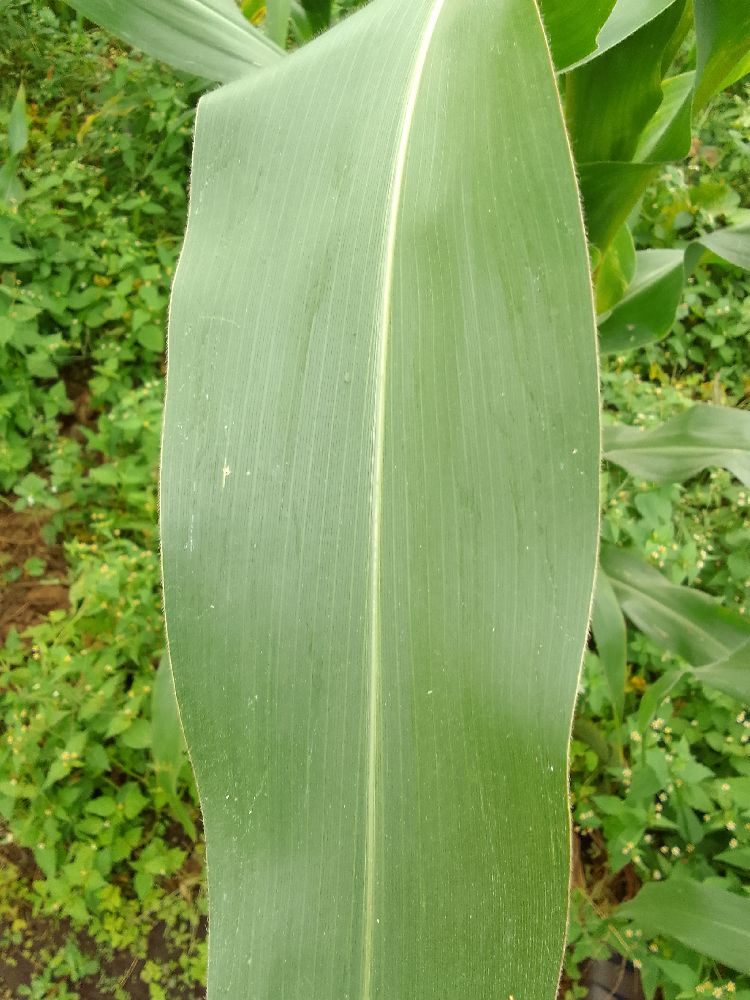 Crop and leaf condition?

maize, healthy
